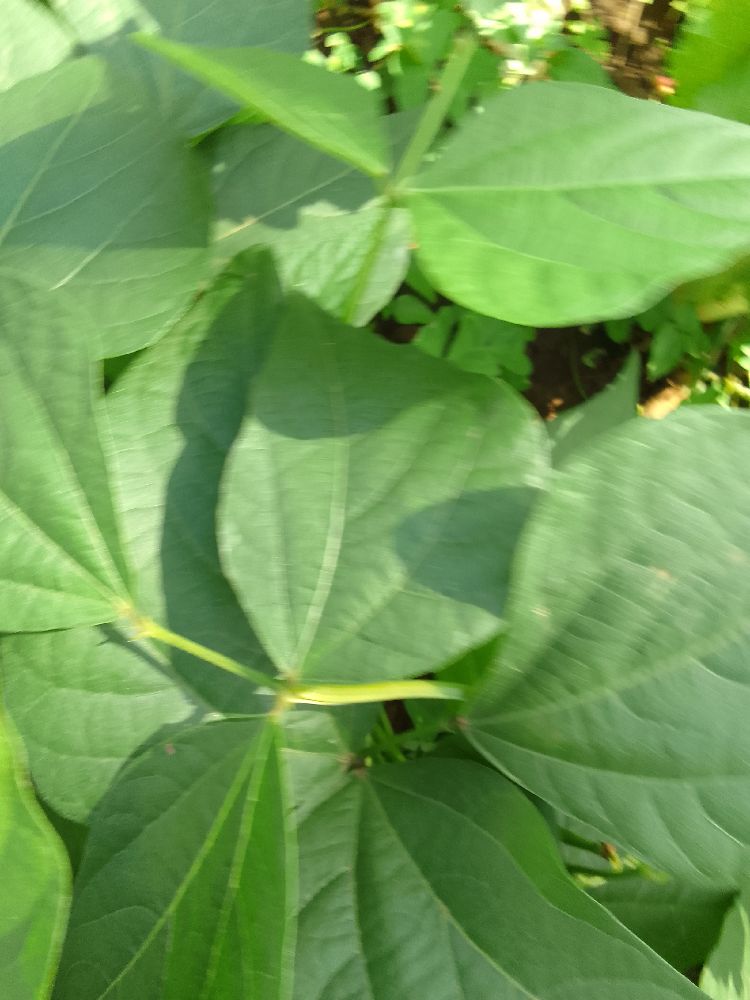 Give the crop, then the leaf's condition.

common bean, healthy
